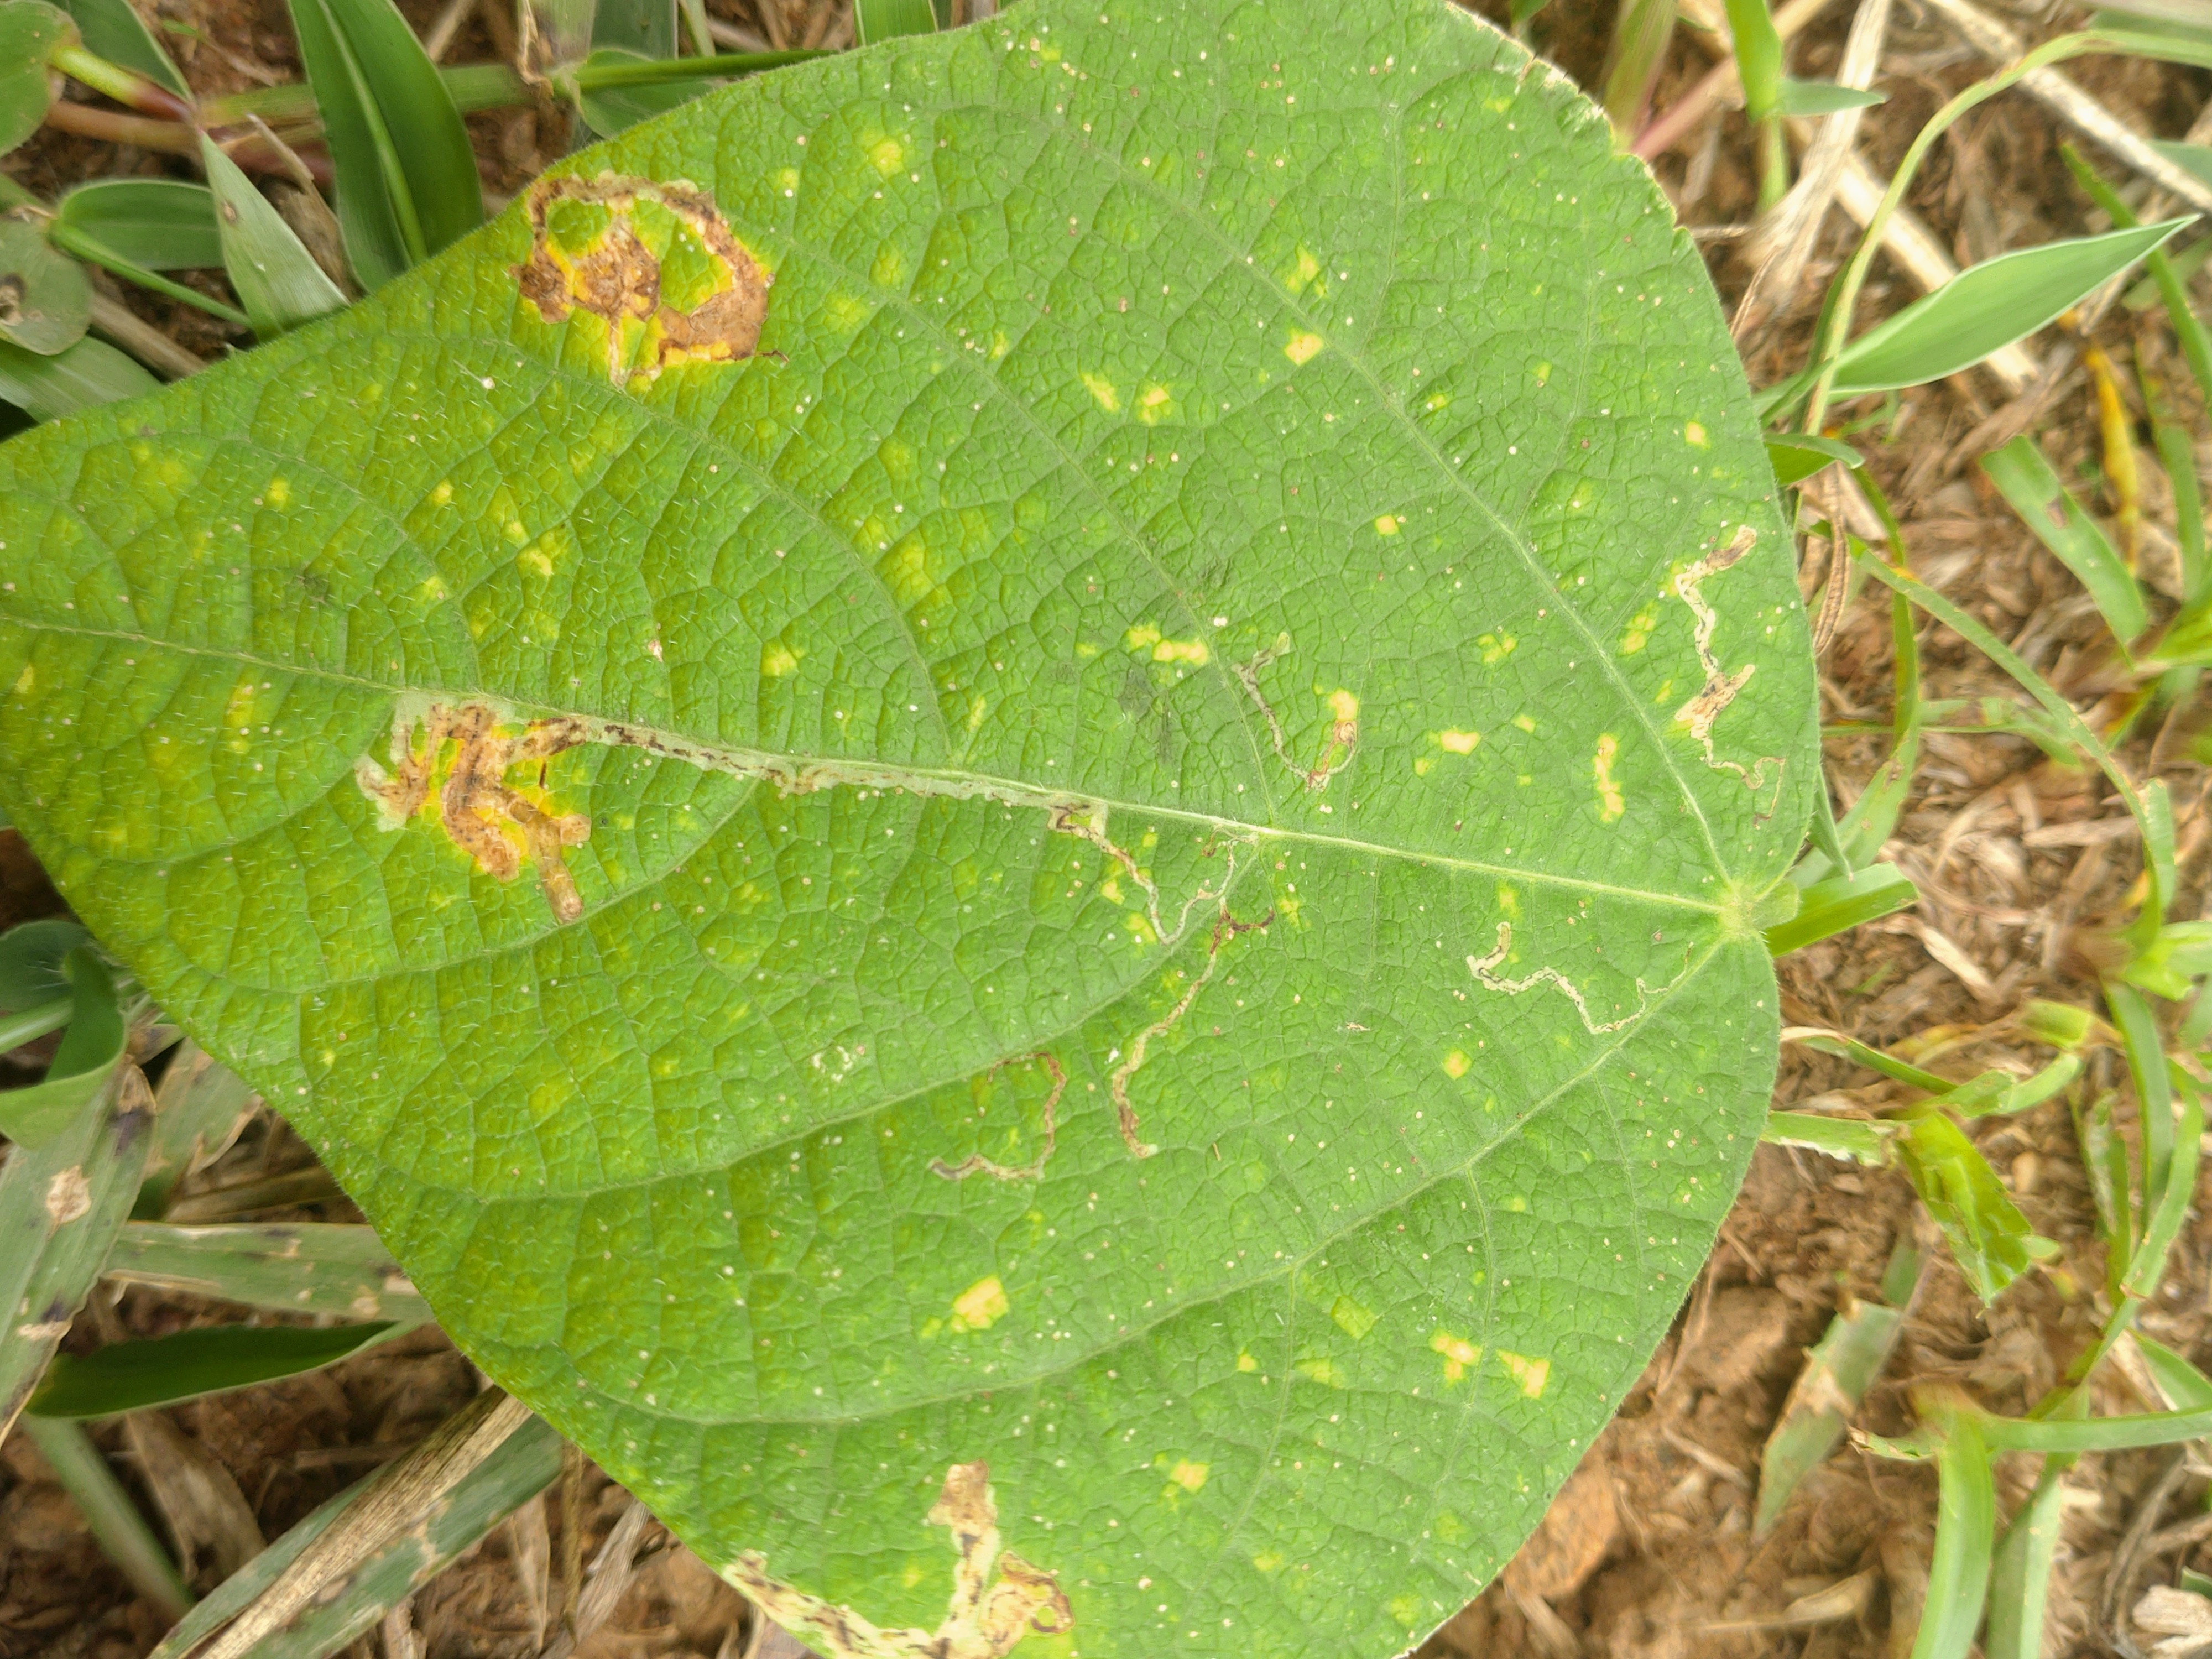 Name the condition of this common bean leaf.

rust
